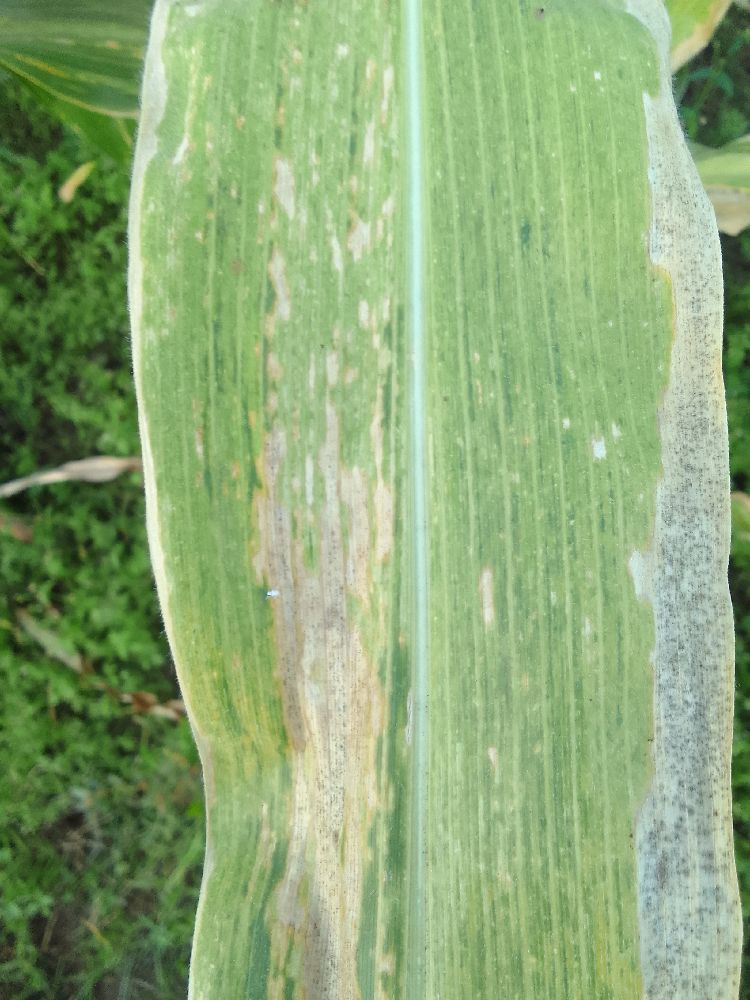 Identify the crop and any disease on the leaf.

maize, maize lethal necrosis
